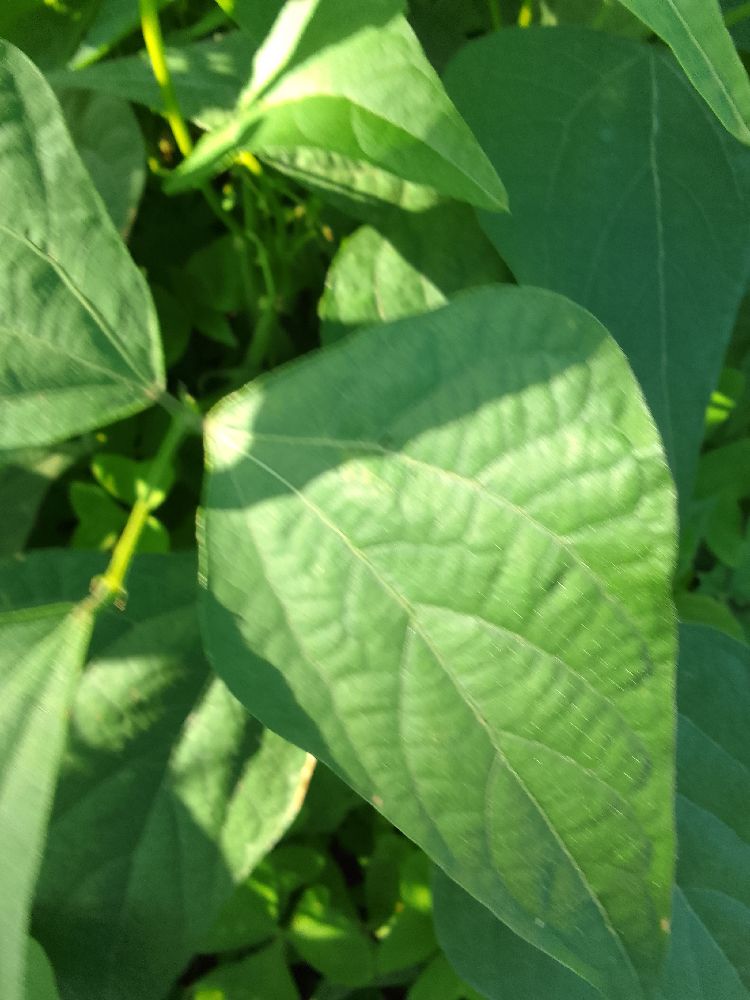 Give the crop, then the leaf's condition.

common bean, healthy
